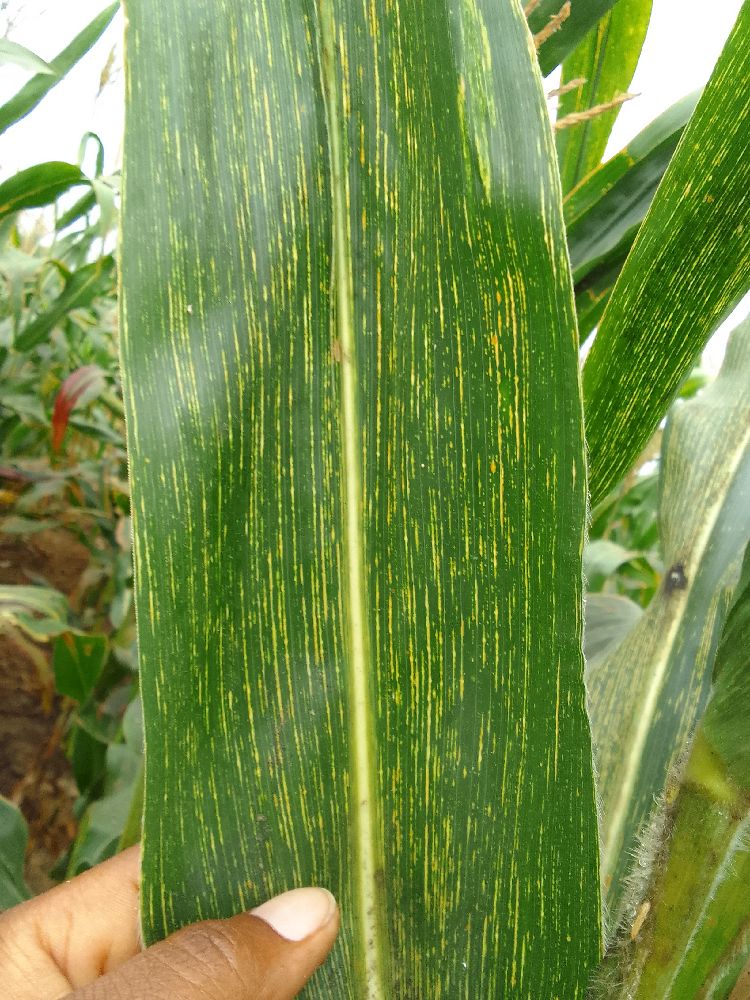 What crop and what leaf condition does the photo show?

maize, maize streak virus
